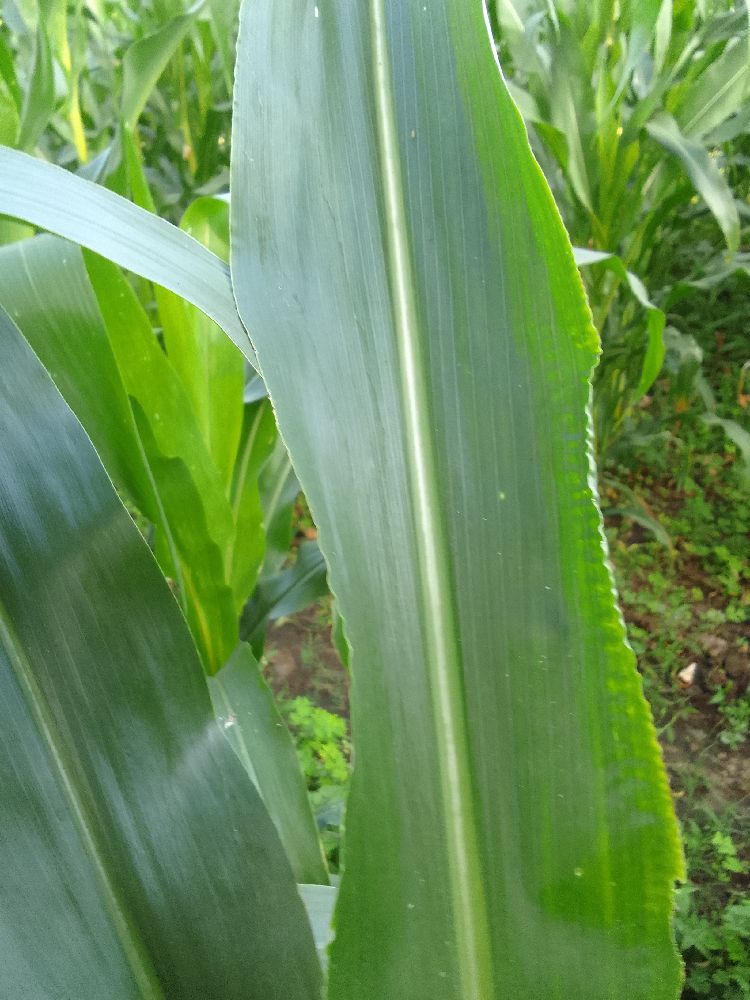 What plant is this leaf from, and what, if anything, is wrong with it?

maize, healthy
